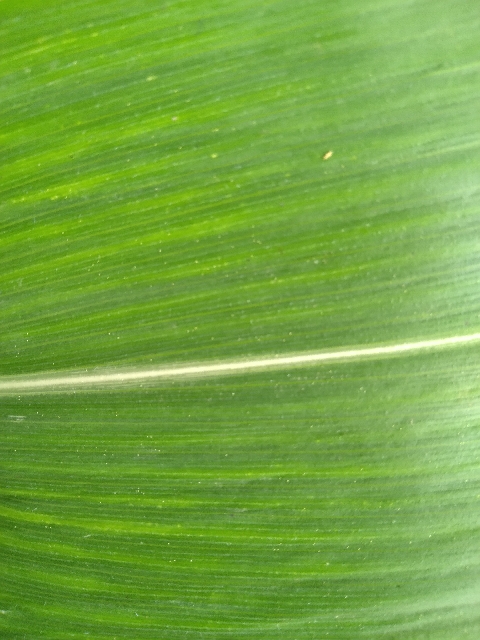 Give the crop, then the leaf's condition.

maize, healthy
